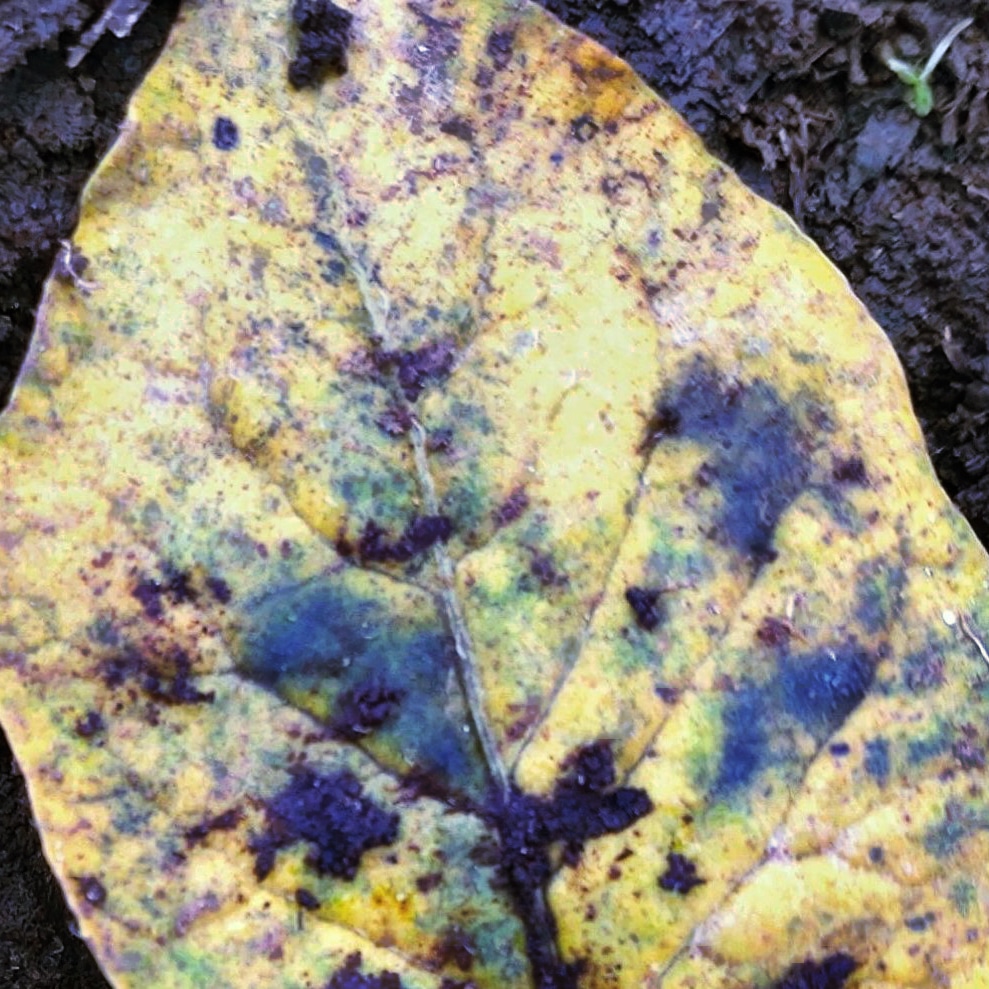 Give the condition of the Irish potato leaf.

late blight
